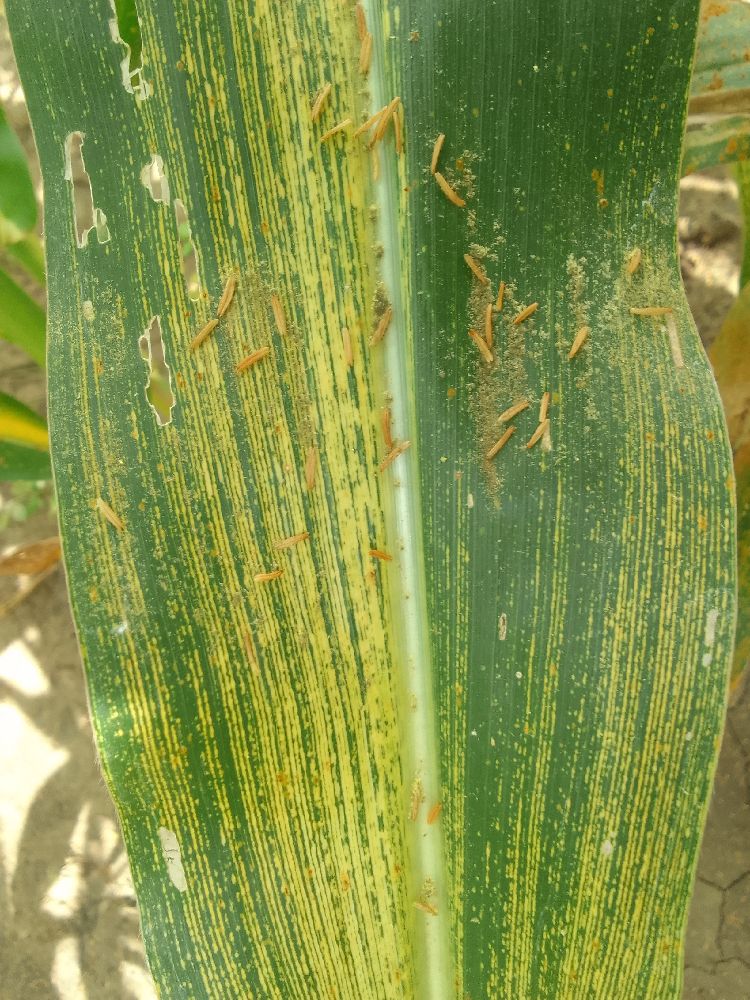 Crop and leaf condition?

maize, maize streak virus
